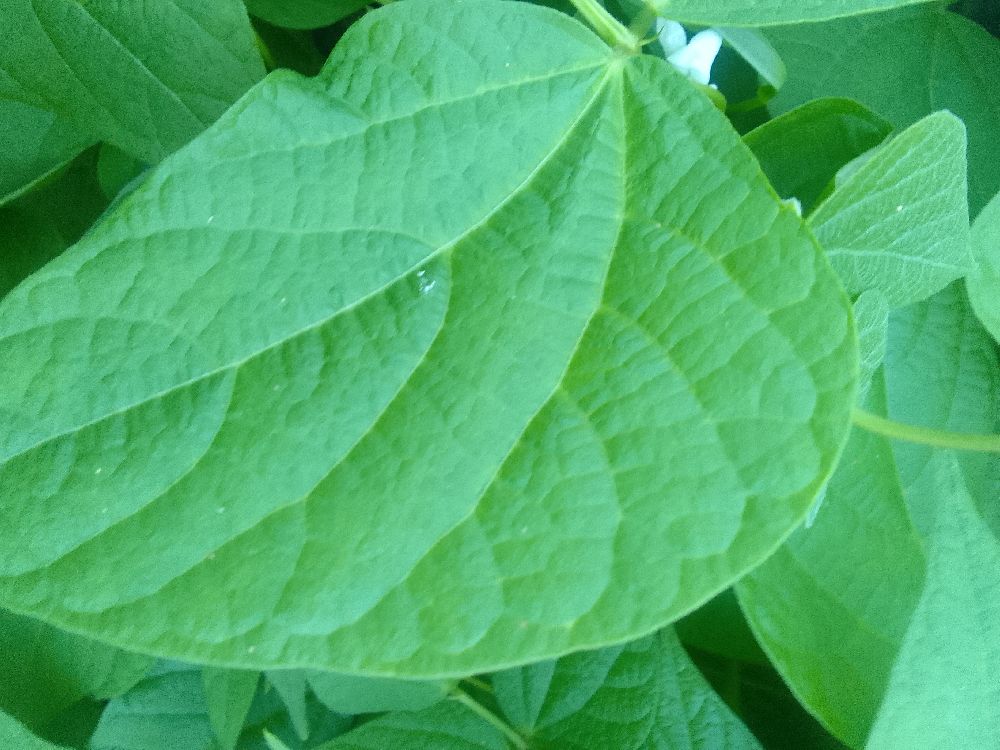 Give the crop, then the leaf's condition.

common bean, healthy
